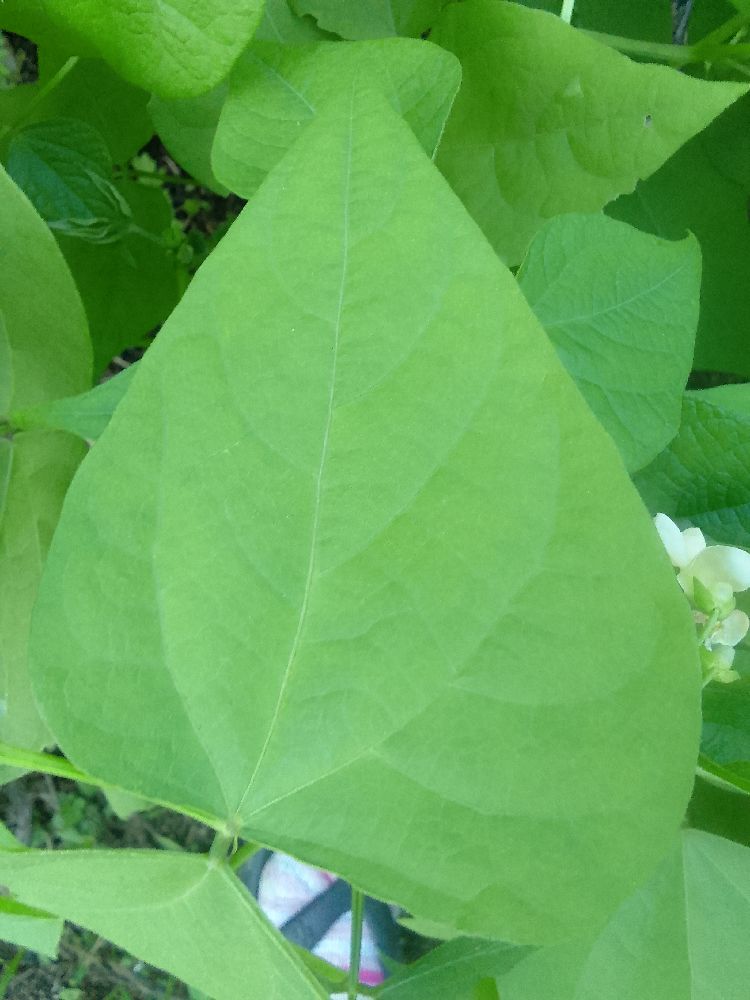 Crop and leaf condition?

common bean, healthy
